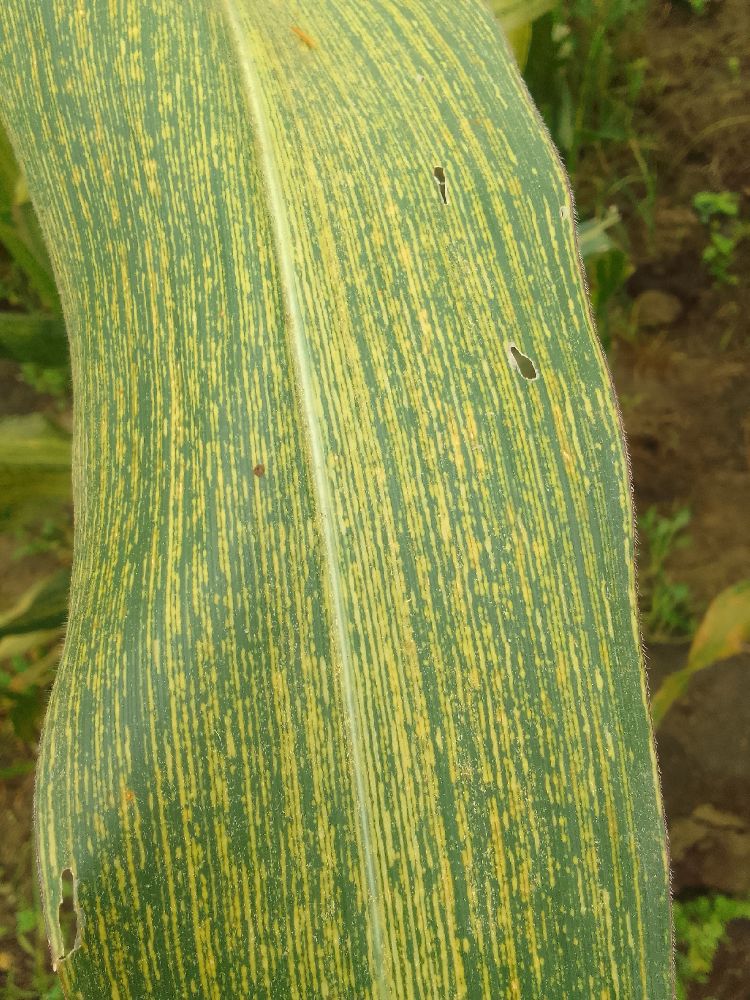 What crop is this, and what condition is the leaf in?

maize, maize streak virus
